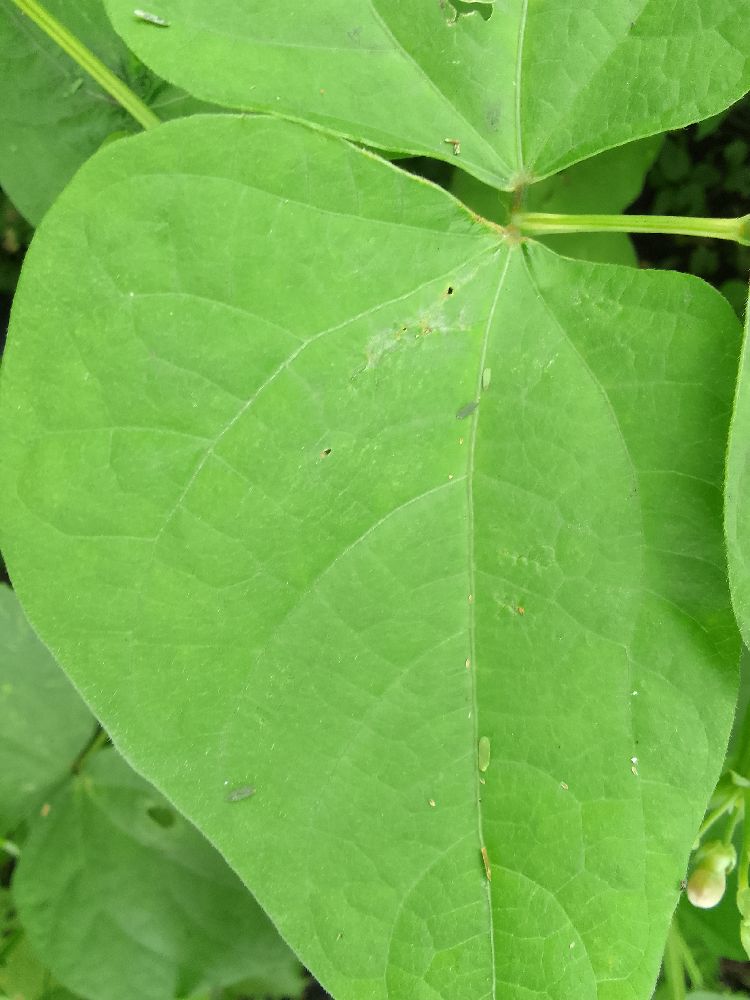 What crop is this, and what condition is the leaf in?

common bean, healthy
